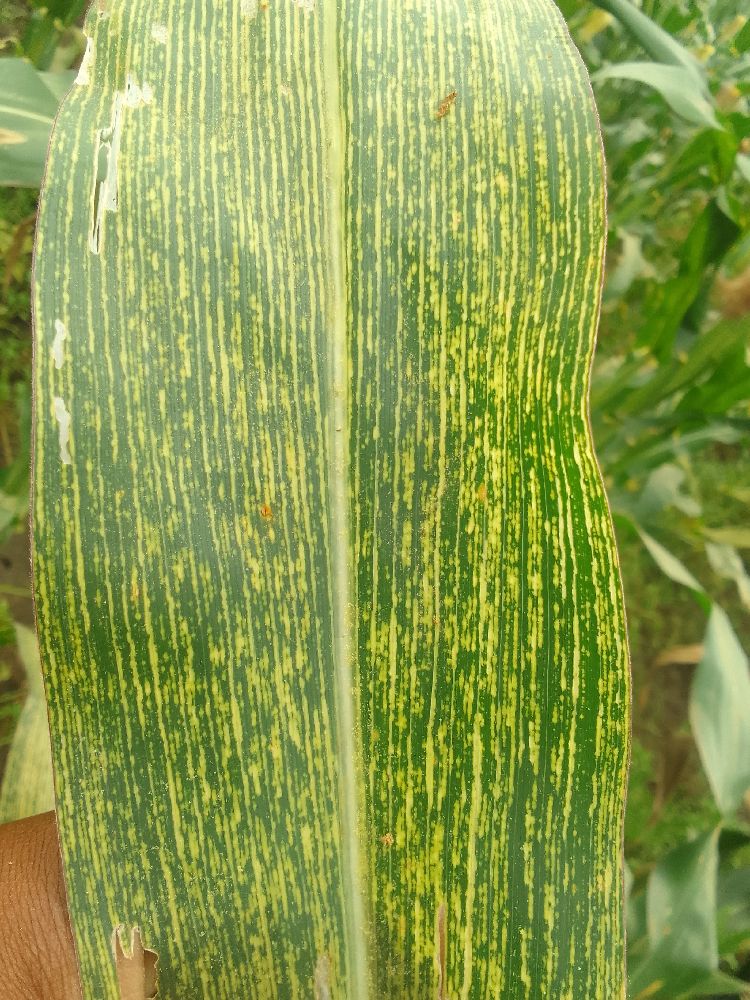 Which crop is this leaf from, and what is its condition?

maize, maize streak virus
